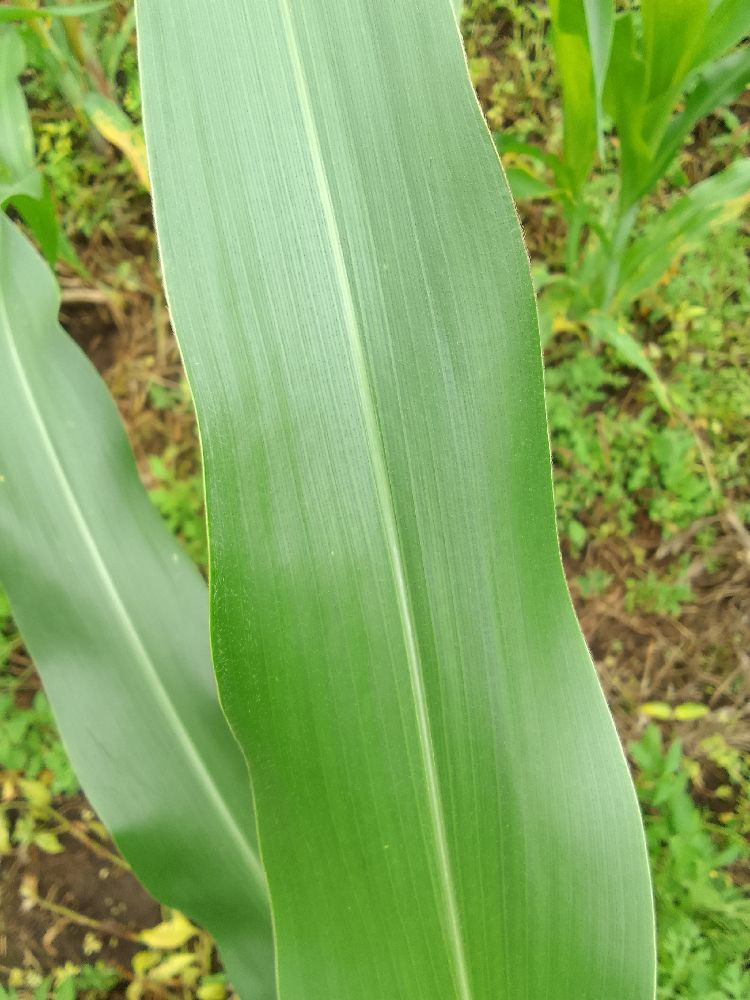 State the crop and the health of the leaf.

maize, healthy
